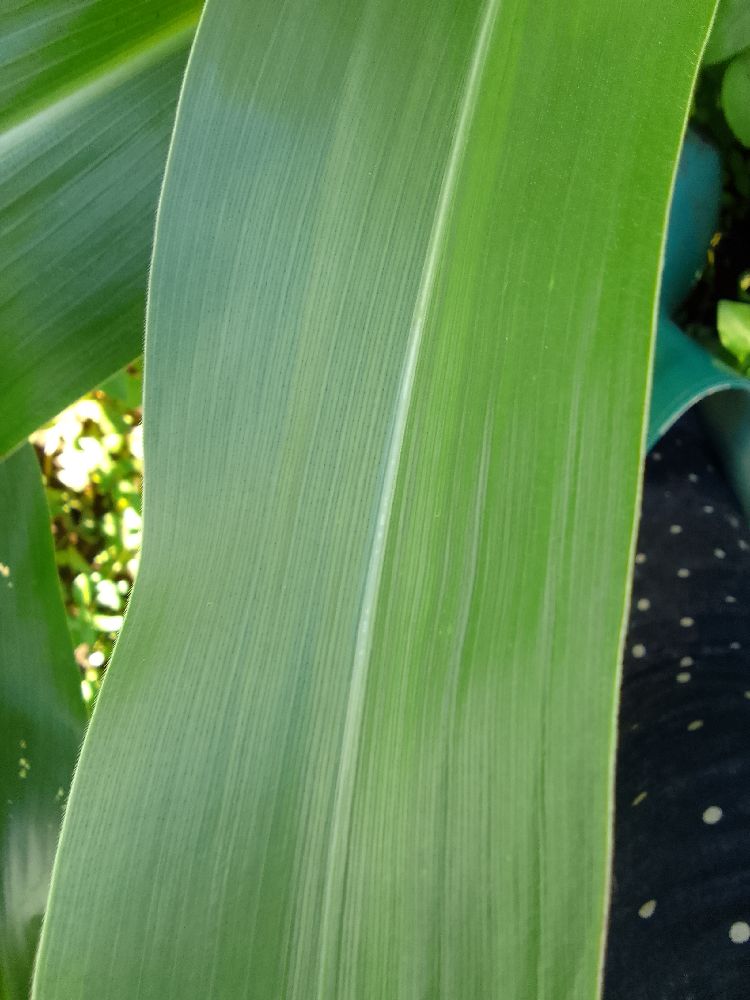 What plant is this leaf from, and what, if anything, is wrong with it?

maize, healthy
